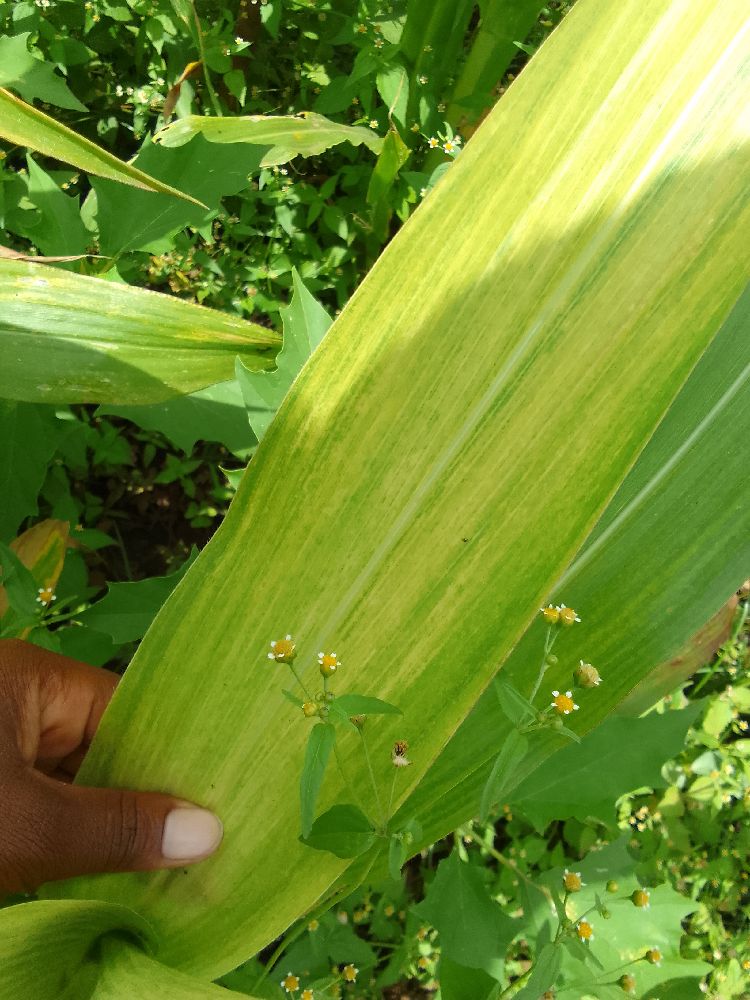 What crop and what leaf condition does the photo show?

maize, maize lethal necrosis
